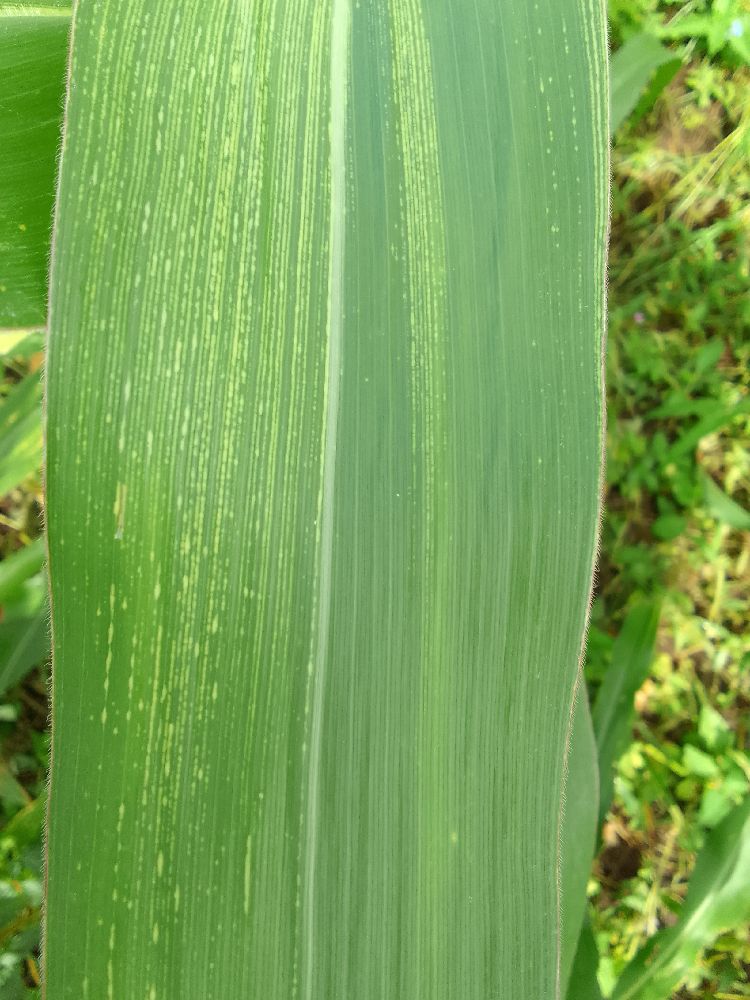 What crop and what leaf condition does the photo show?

maize, maize streak virus
